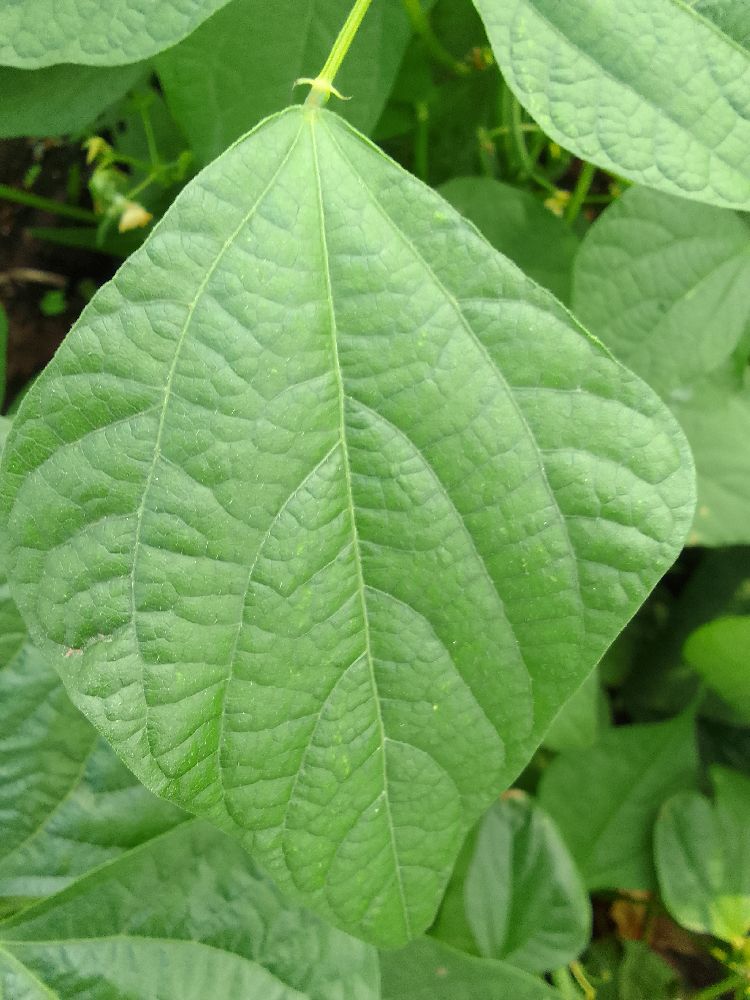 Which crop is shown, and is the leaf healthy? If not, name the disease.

common bean, healthy
